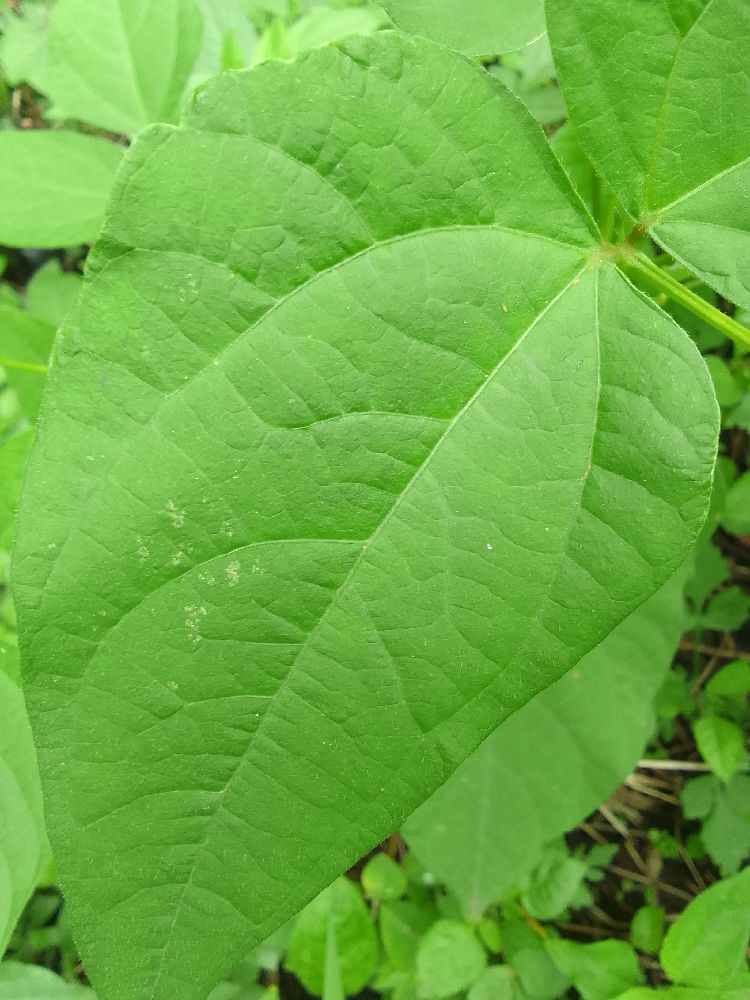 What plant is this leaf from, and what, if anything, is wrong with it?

common bean, healthy
